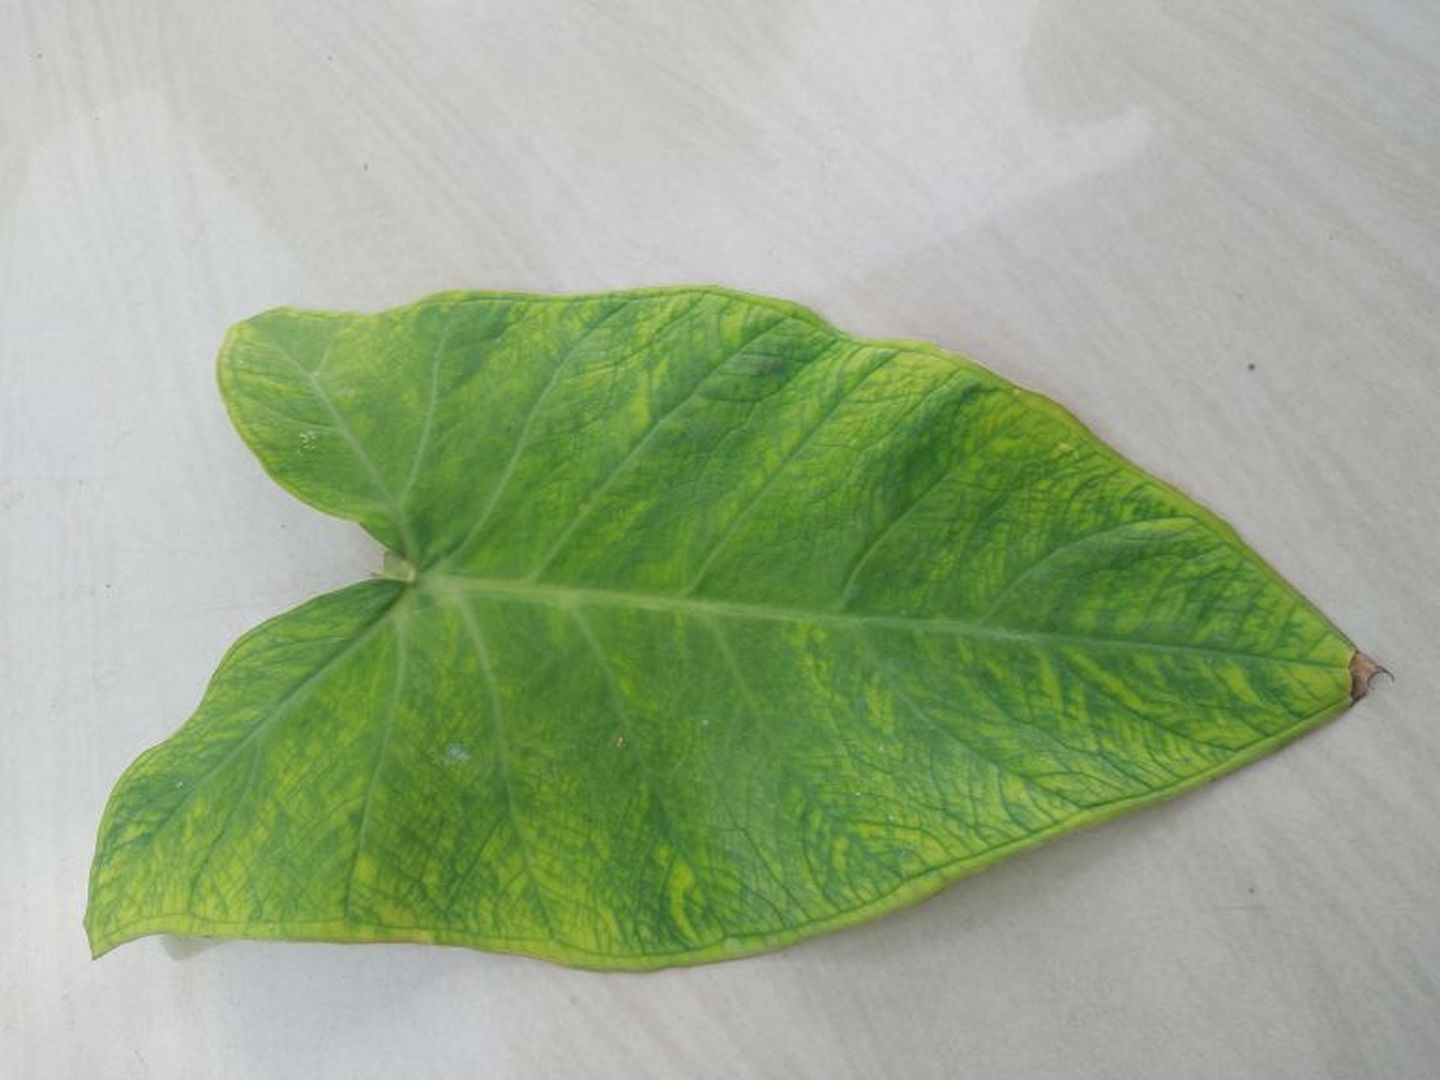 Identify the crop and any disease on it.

taro, mosaic
